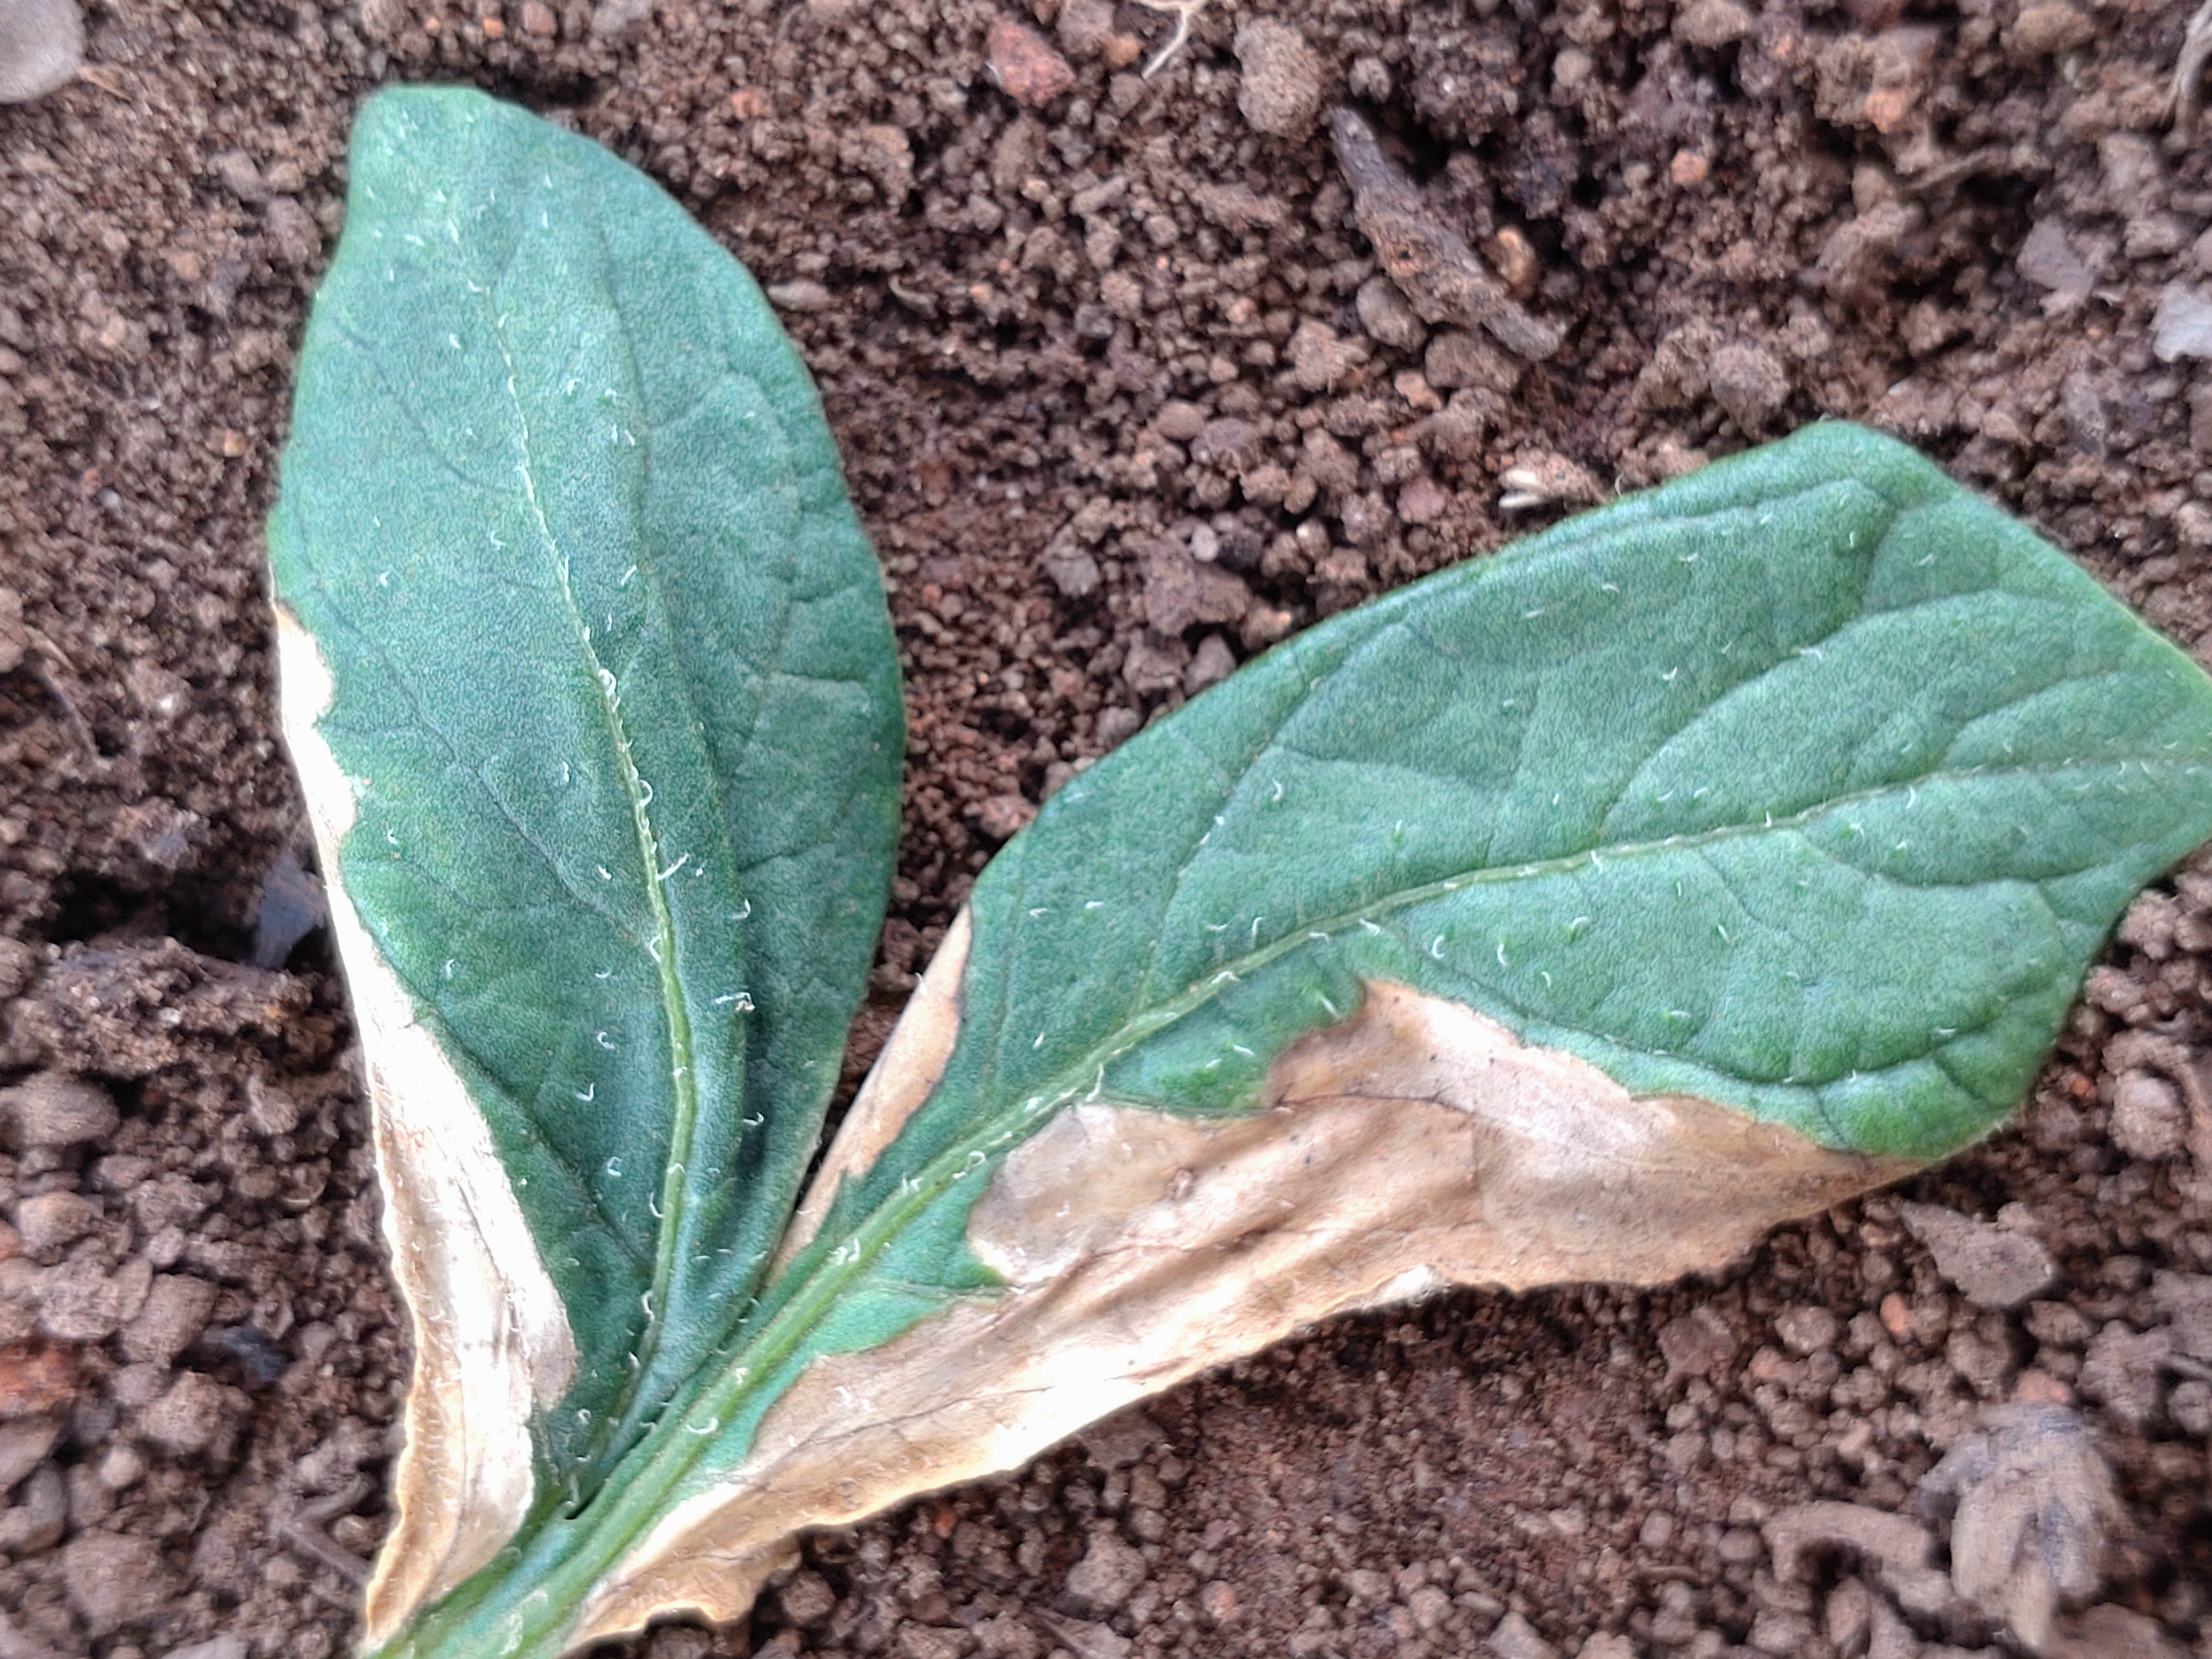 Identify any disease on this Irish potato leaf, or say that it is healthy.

early blight
